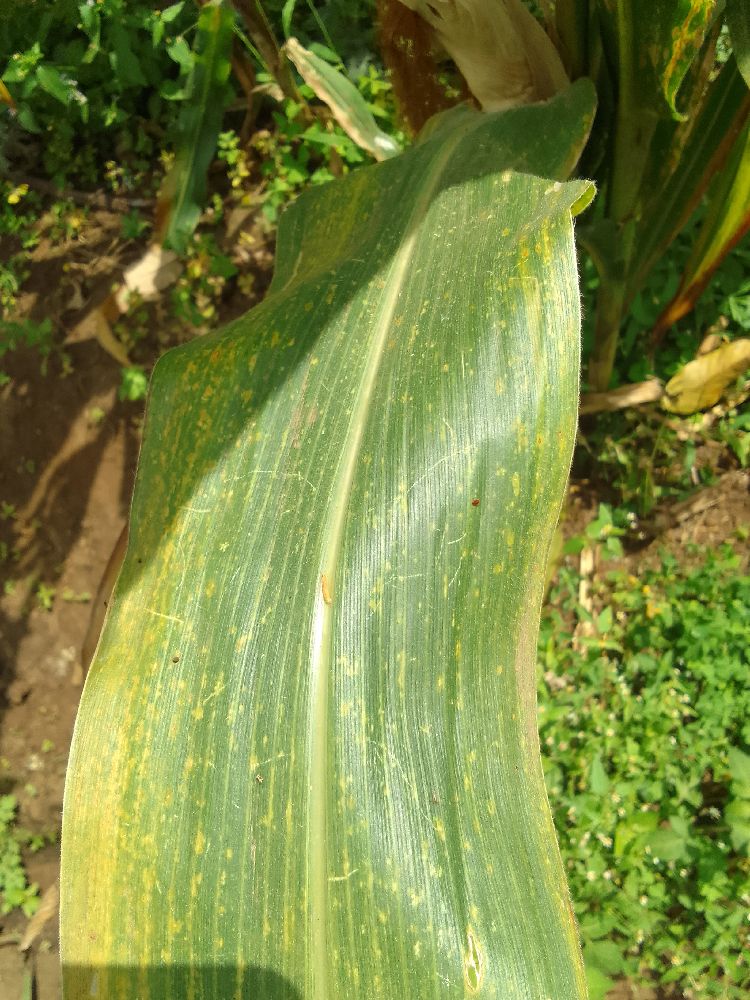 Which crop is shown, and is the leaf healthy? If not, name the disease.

maize, maize lethal necrosis
